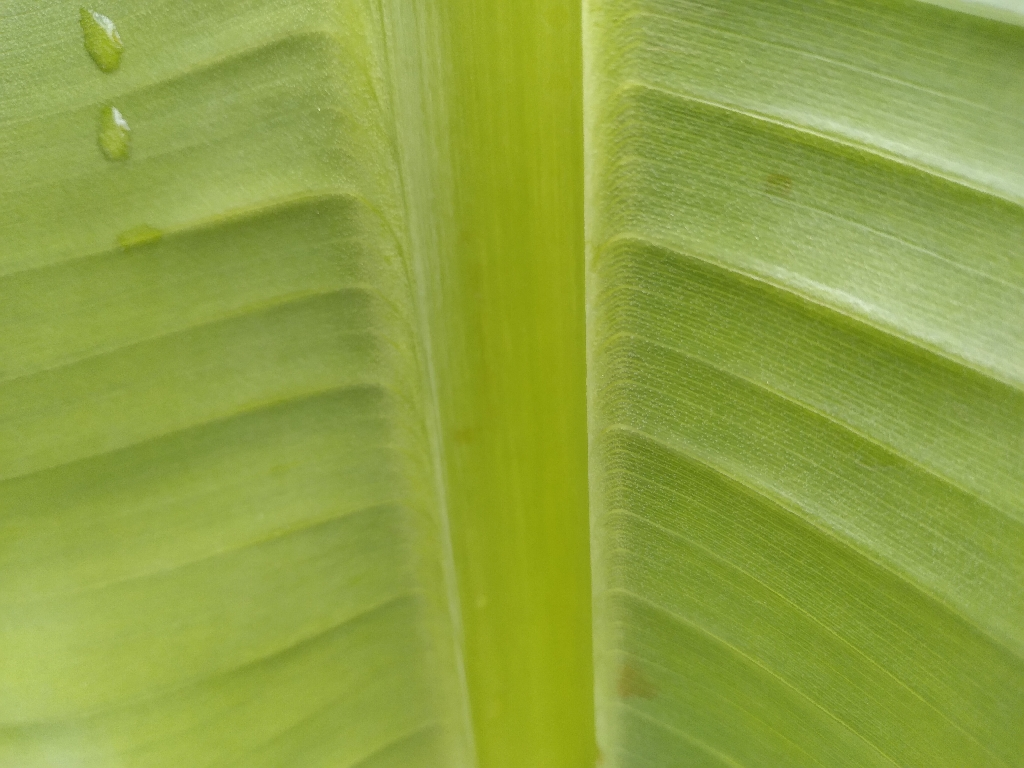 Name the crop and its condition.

banana, healthy
